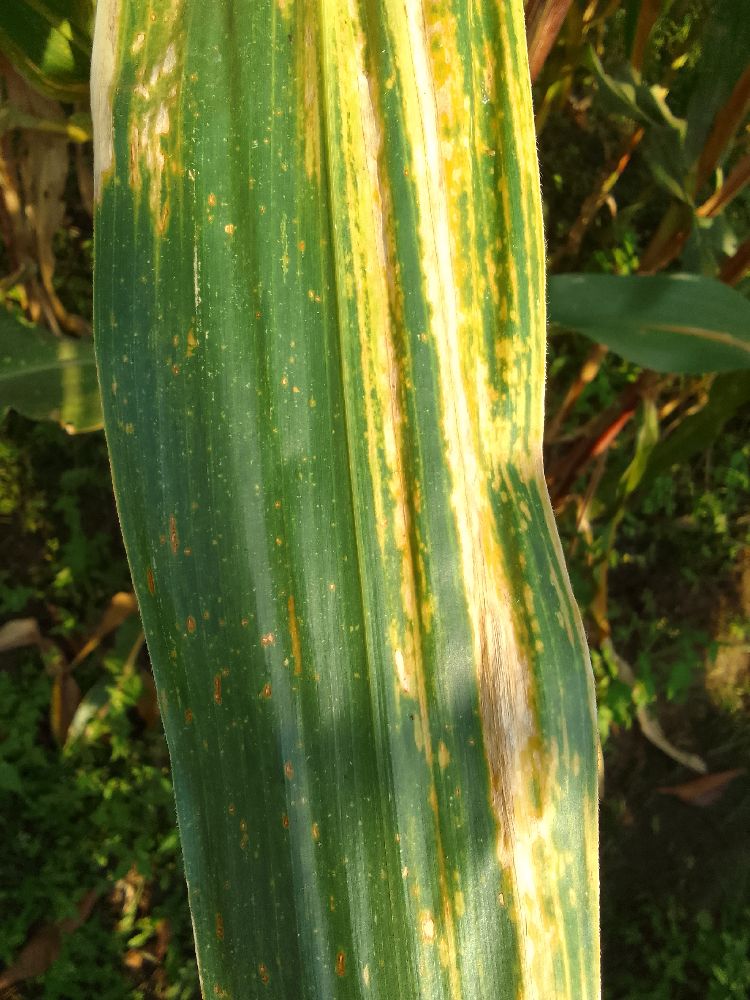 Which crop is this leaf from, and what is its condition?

maize, maize lethal necrosis
